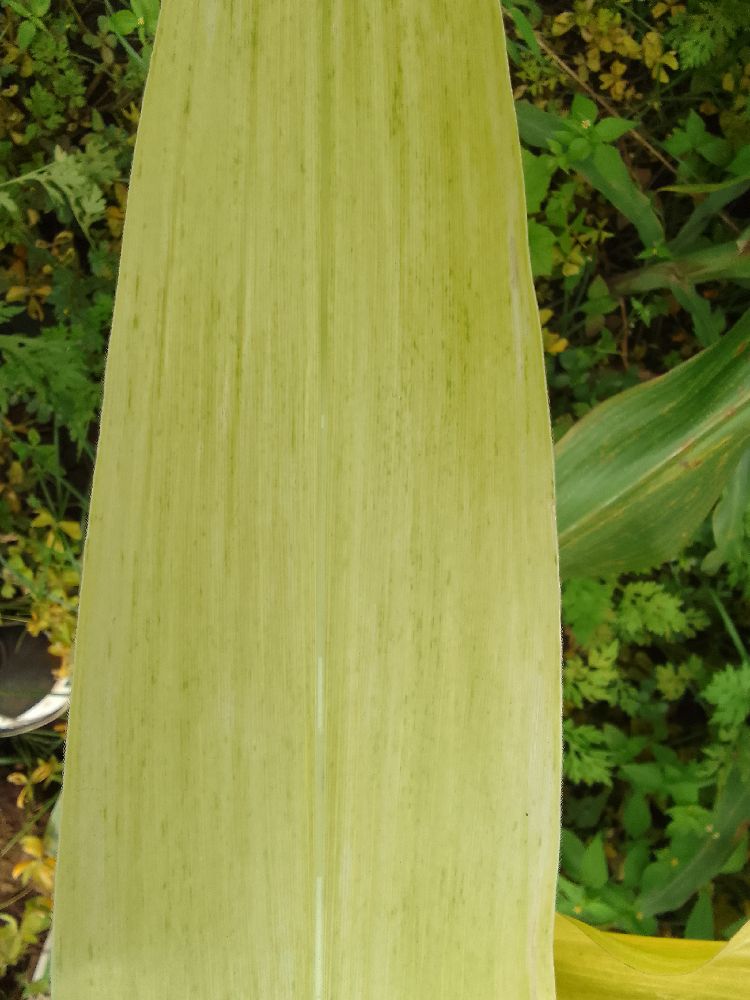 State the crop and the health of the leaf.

maize, maize lethal necrosis
